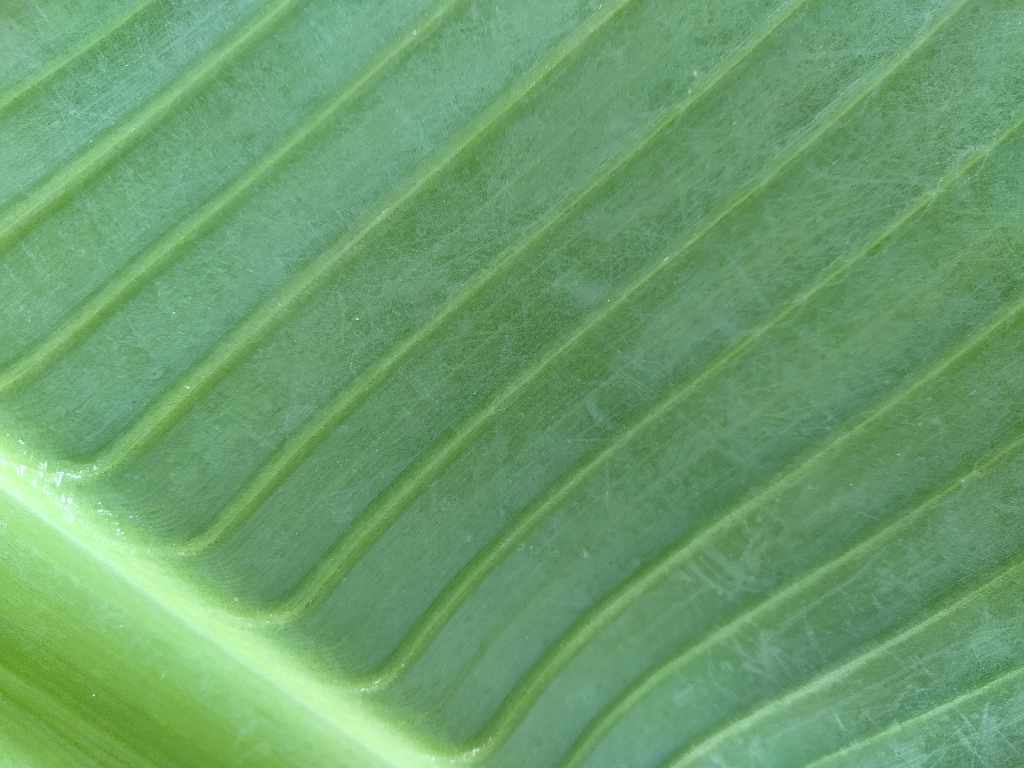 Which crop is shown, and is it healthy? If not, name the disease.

banana, healthy
